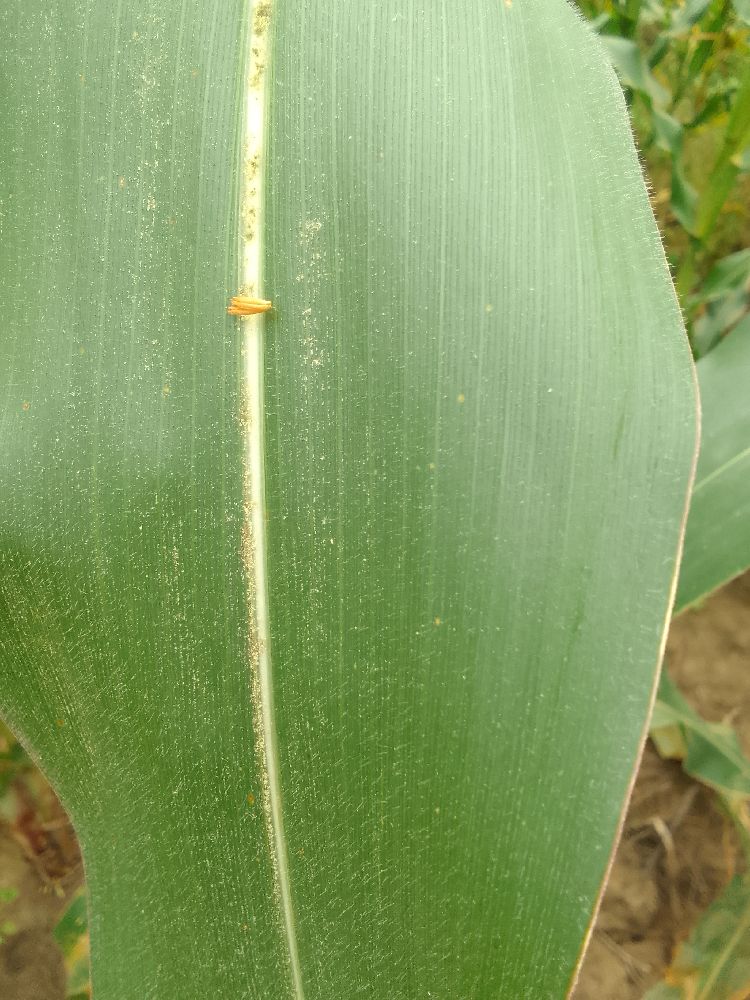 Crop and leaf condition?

maize, healthy
